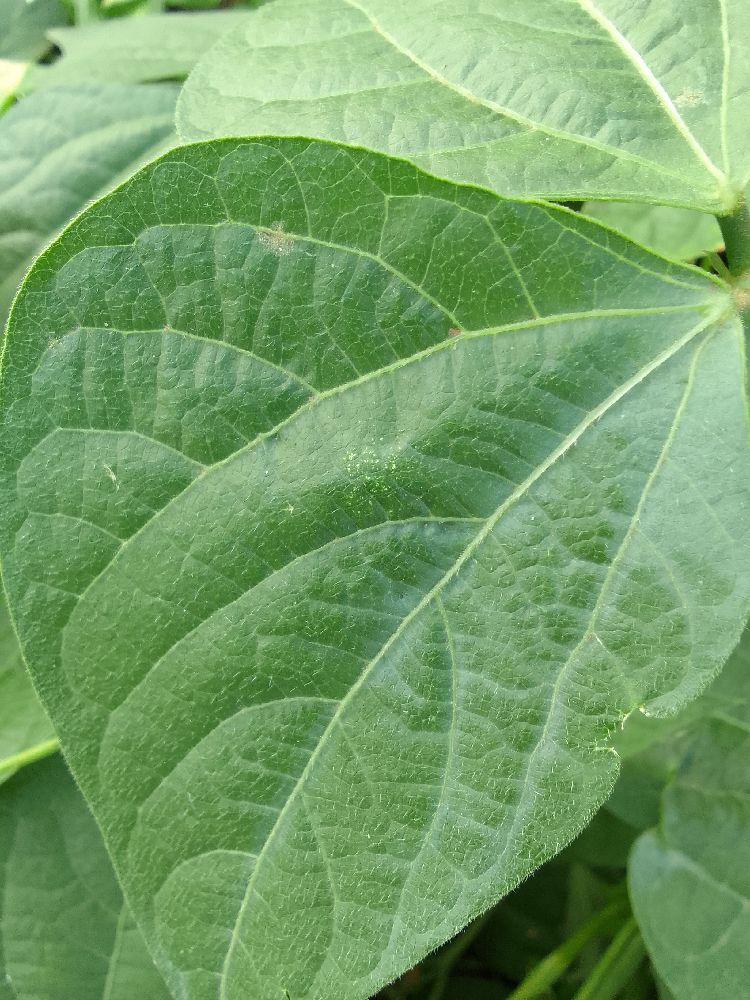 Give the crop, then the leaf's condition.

common bean, healthy
